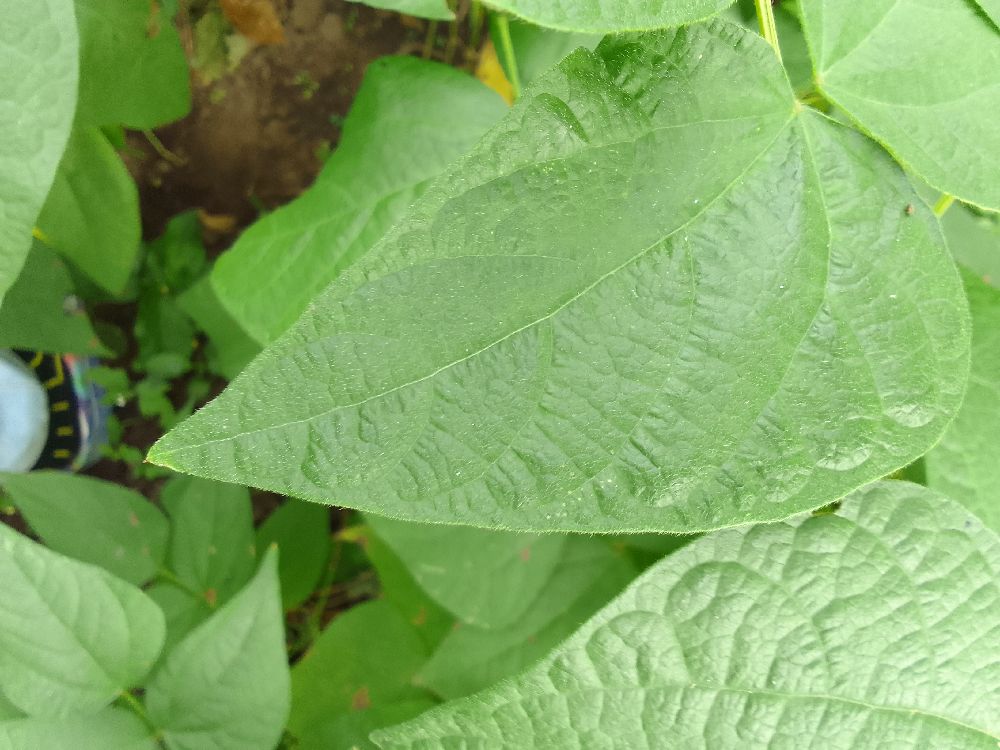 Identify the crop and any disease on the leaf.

common bean, healthy
